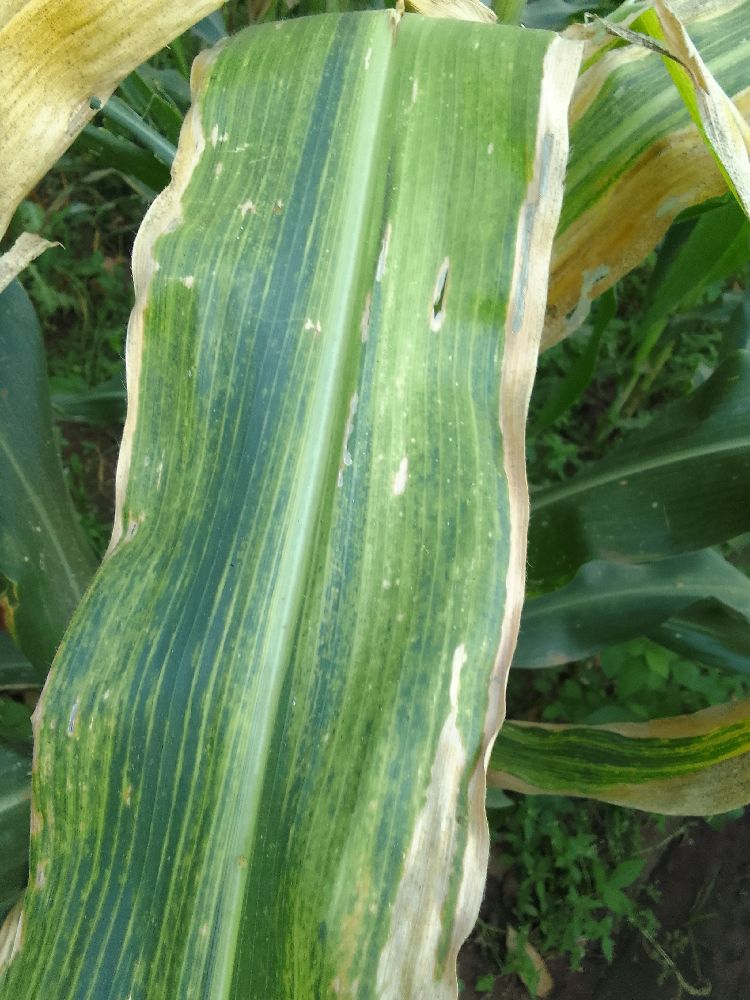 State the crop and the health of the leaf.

maize, maize lethal necrosis
